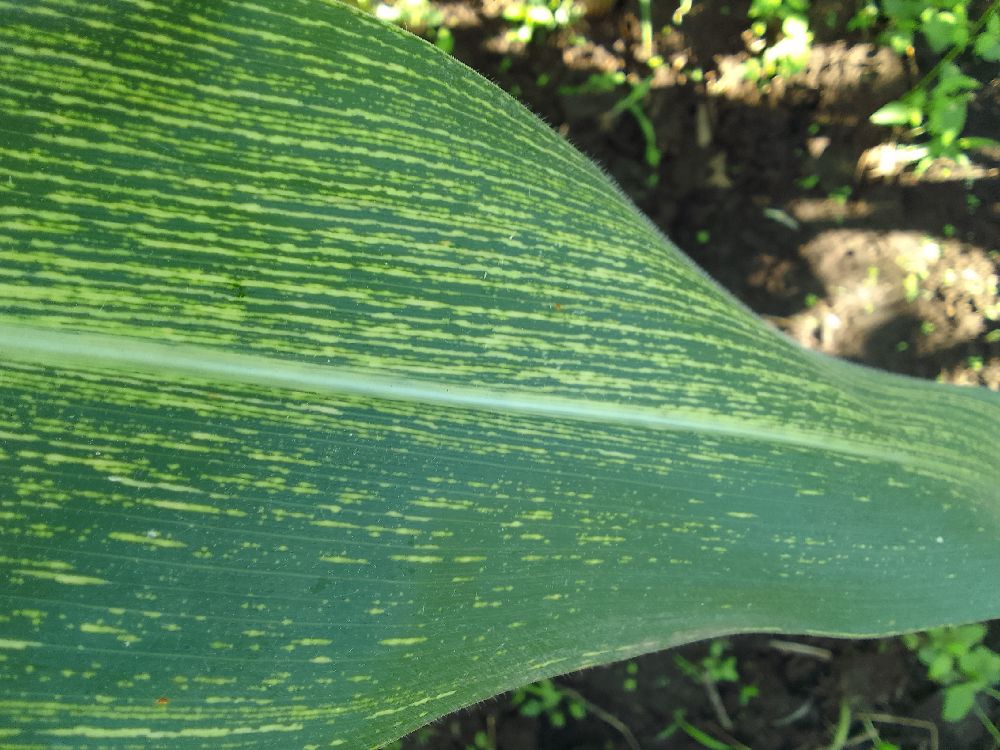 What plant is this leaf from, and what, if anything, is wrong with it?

maize, maize streak virus
